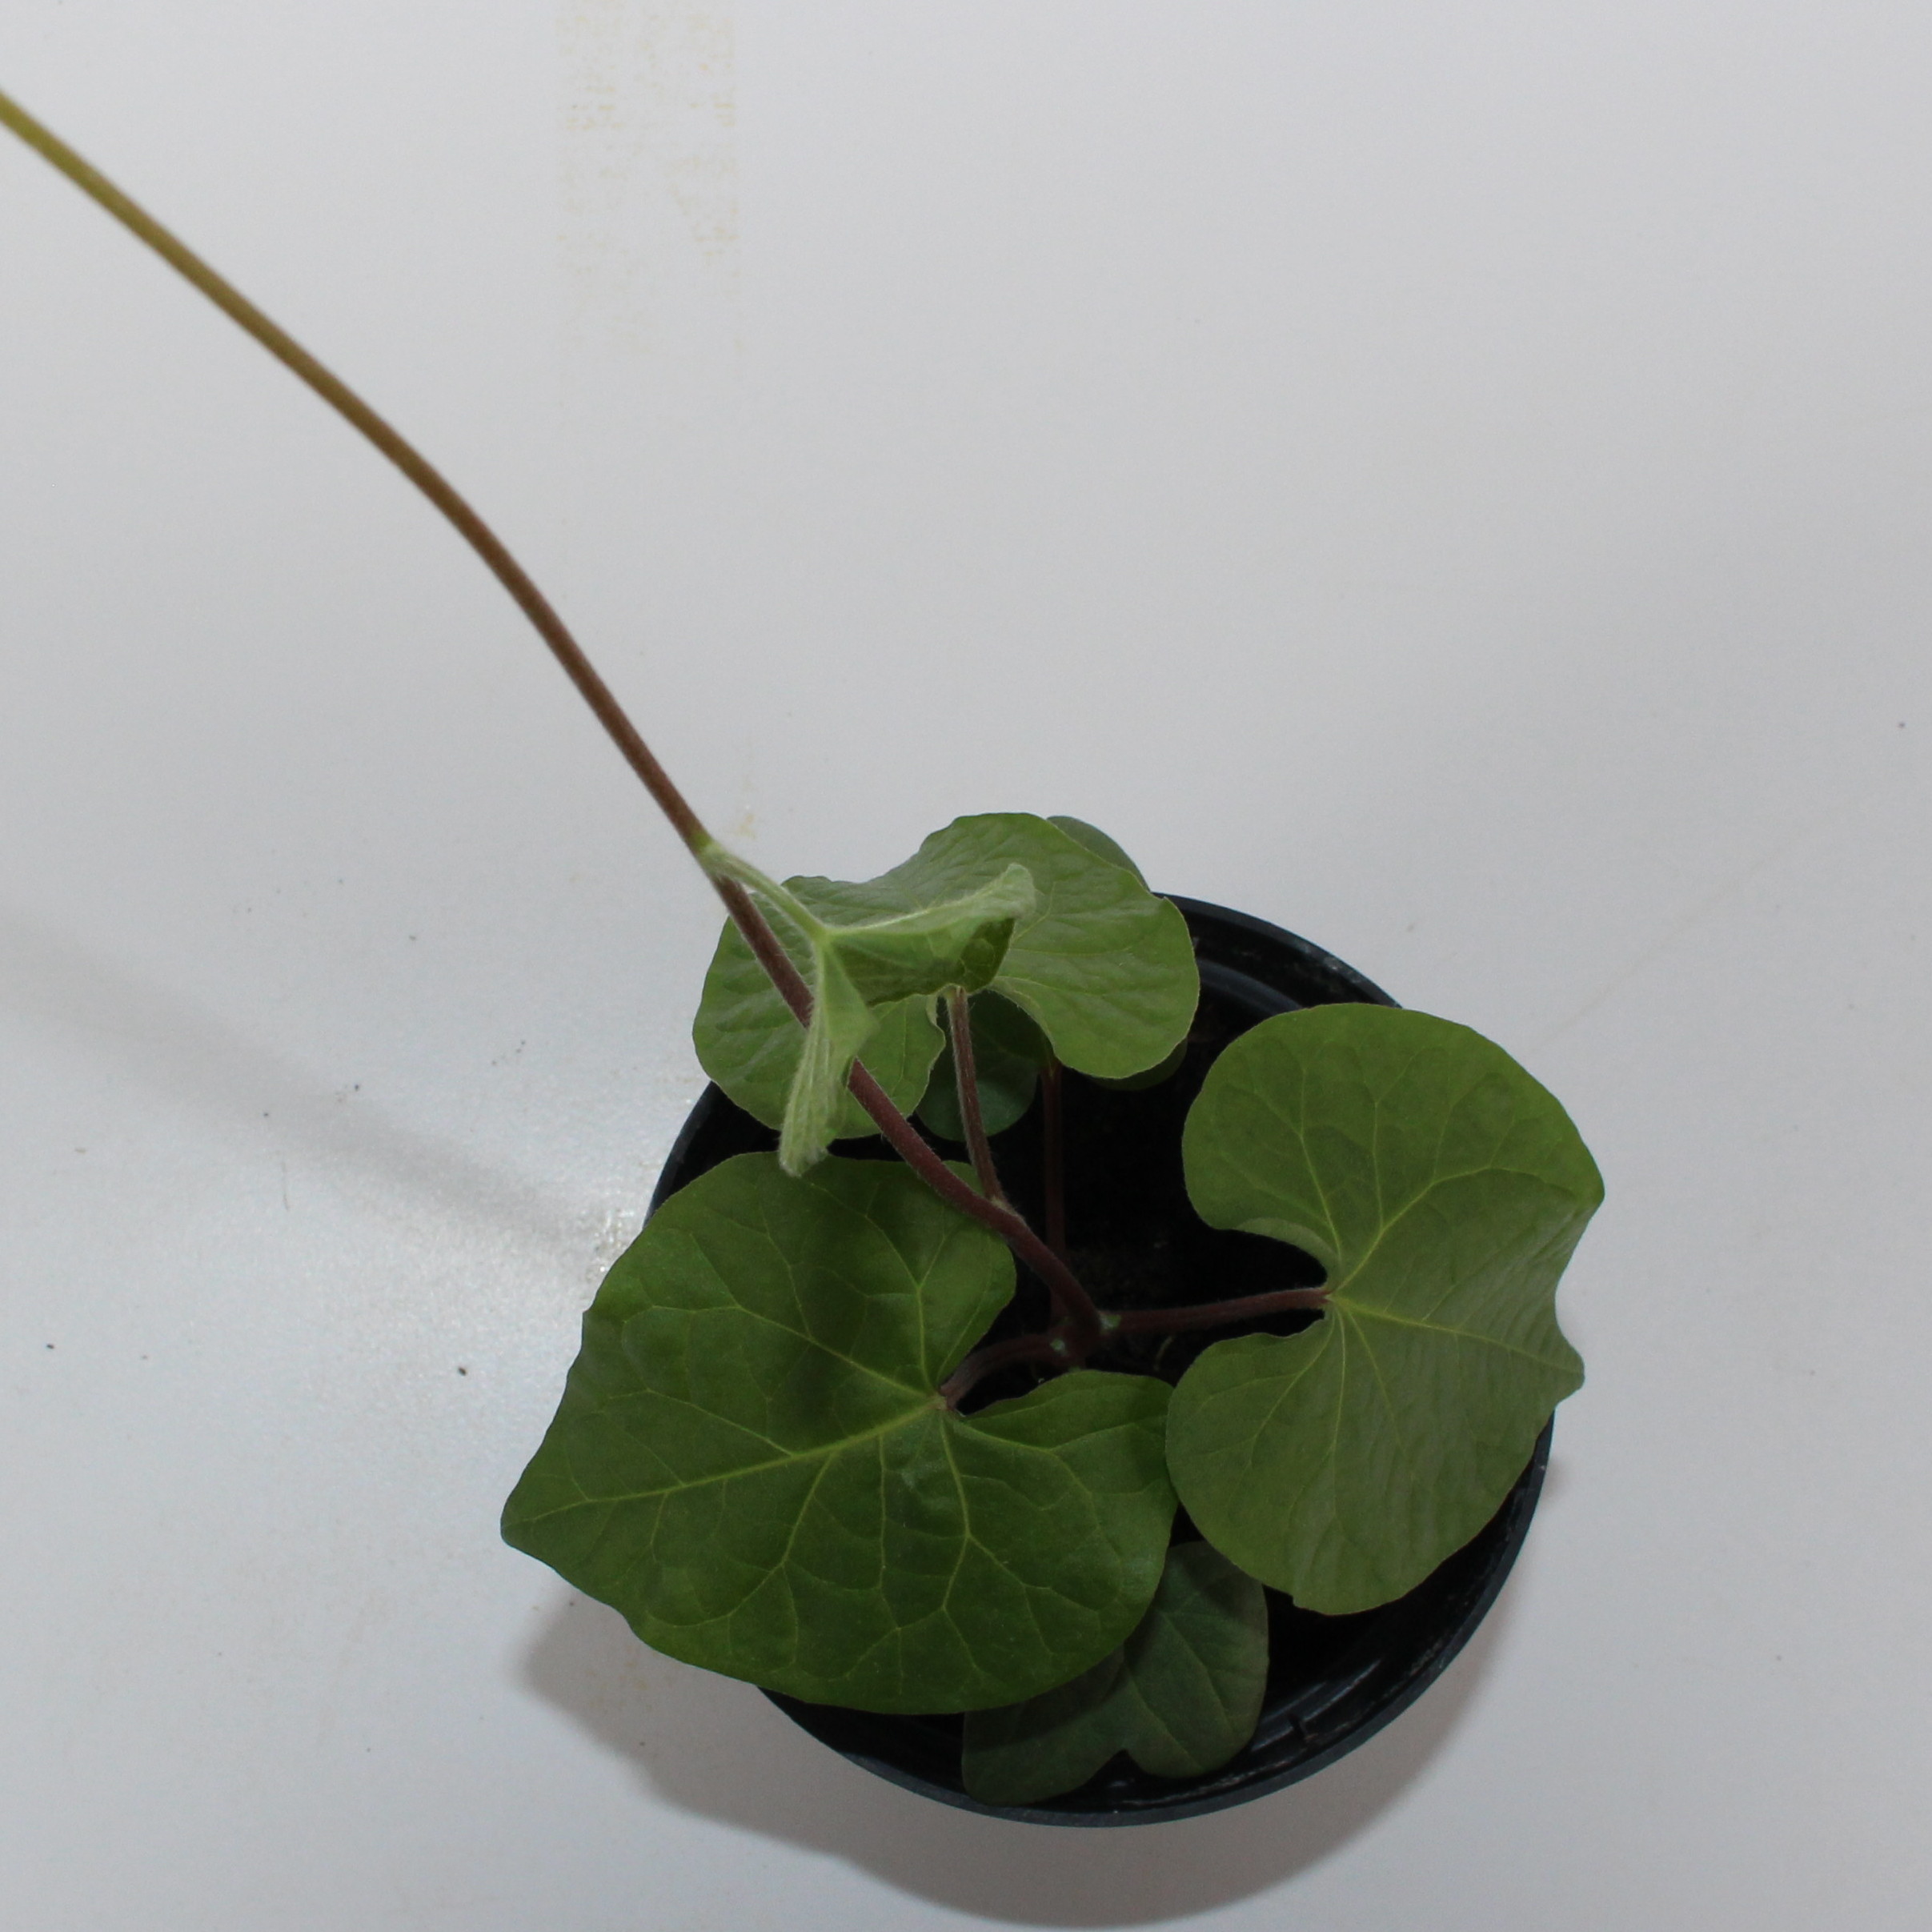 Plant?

Convolvulus arvensis
